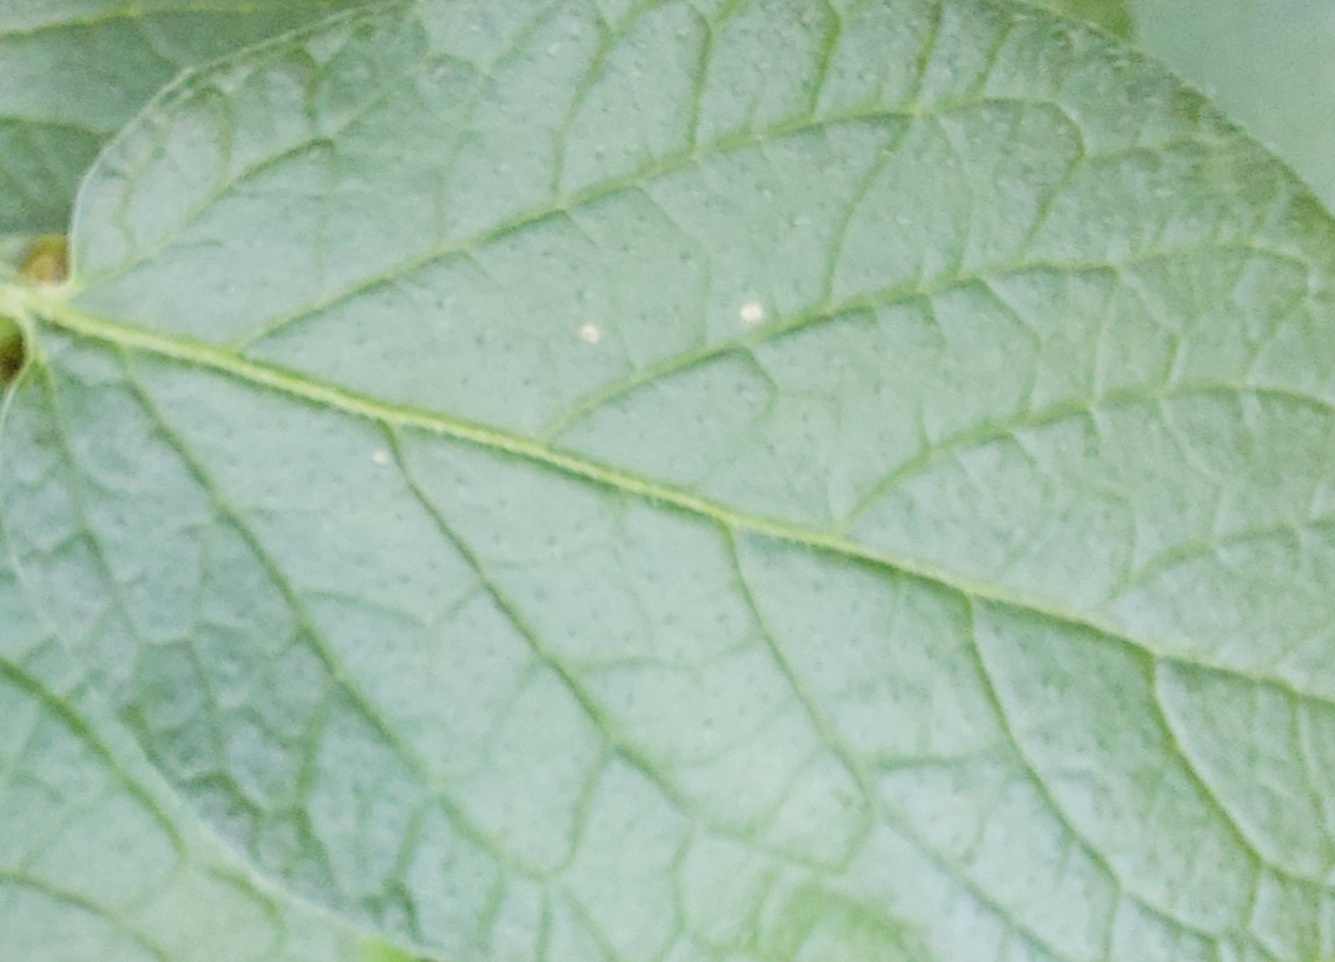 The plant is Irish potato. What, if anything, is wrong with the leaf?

healthy
